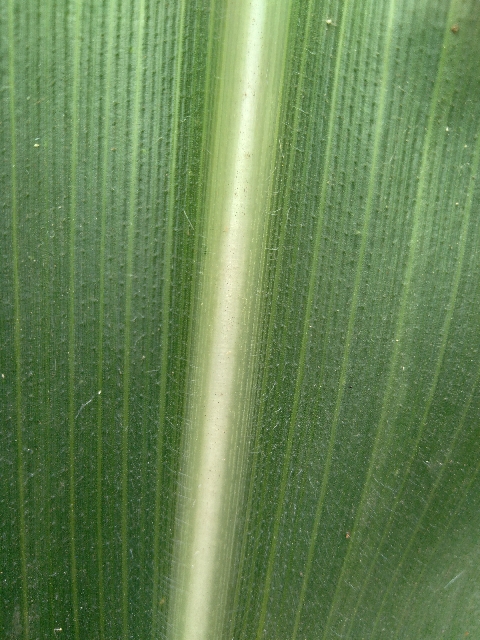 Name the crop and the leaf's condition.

maize, healthy
